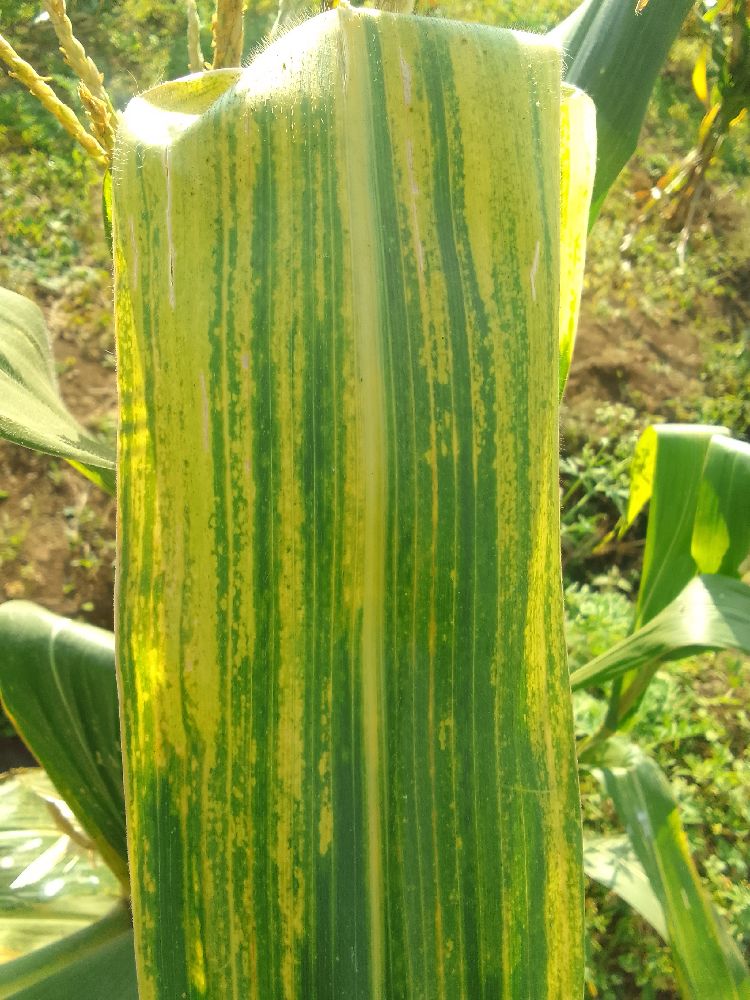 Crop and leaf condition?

maize, maize lethal necrosis
